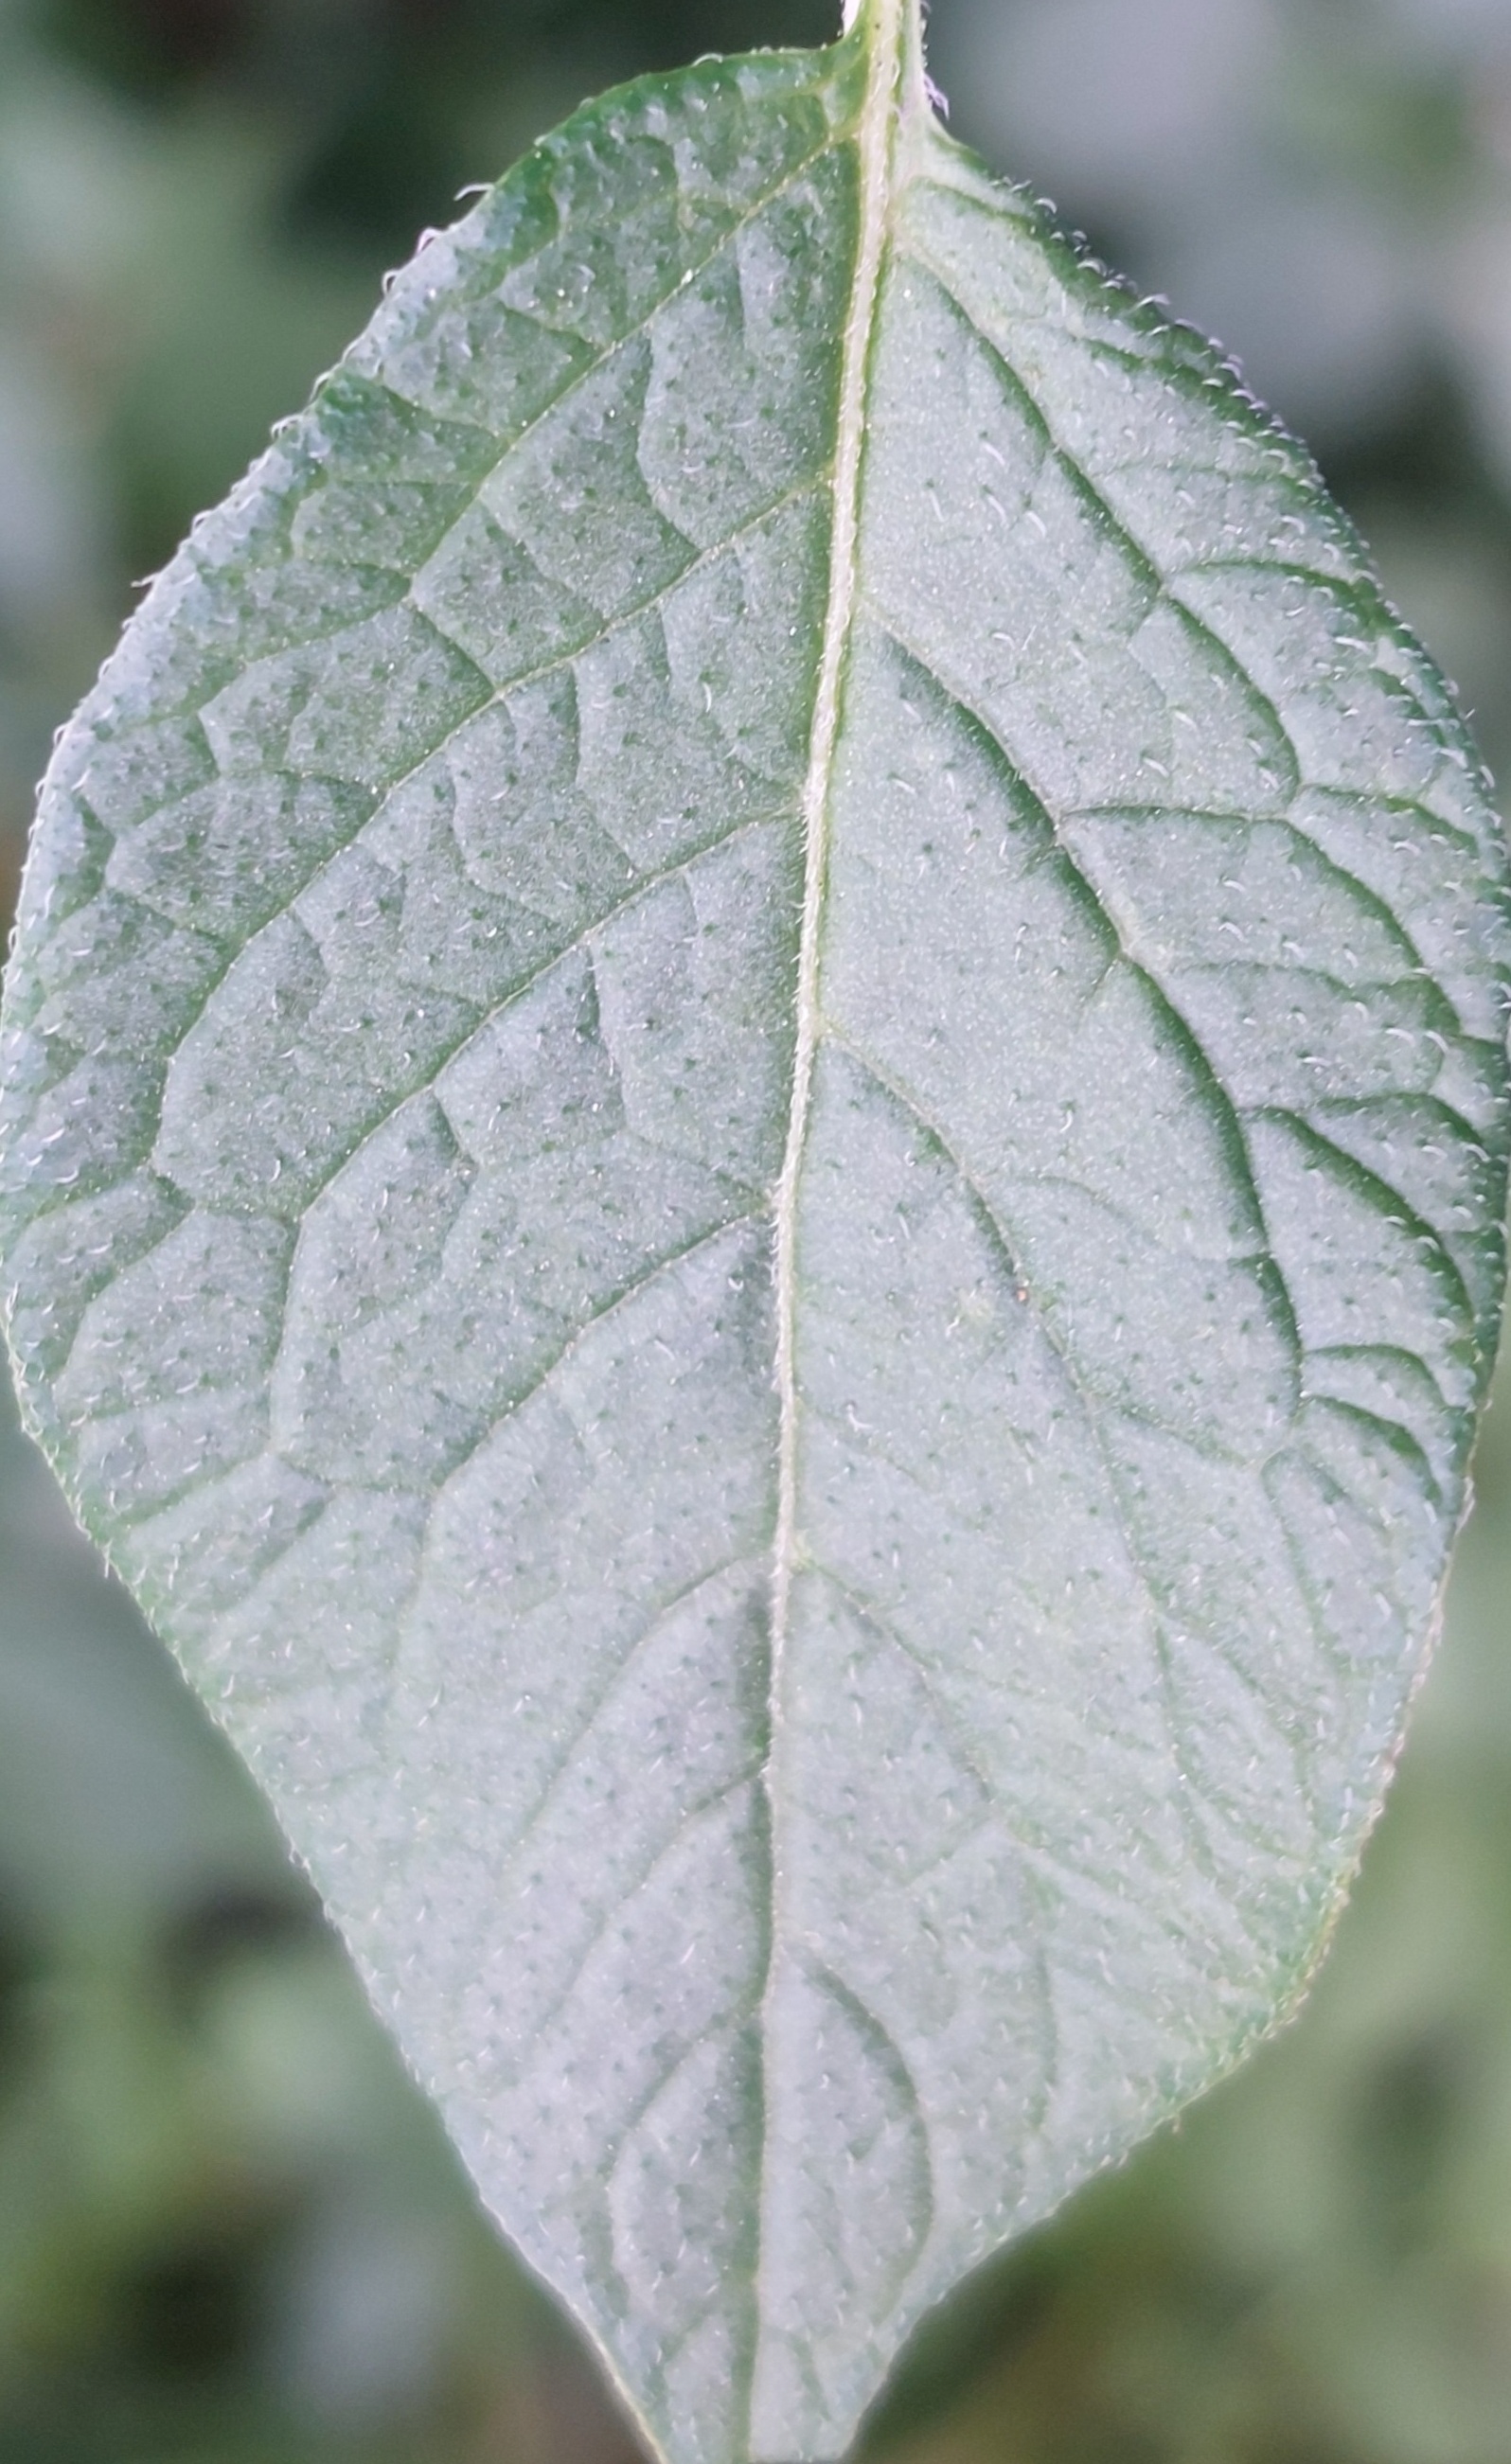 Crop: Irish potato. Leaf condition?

healthy
